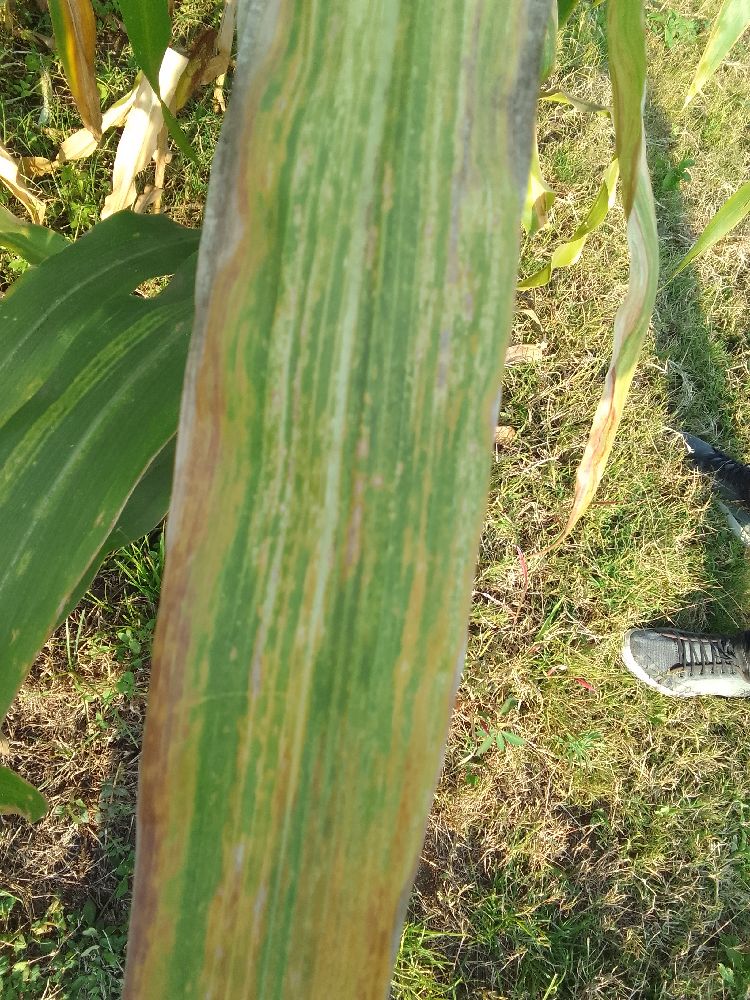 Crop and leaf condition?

maize, maize lethal necrosis
